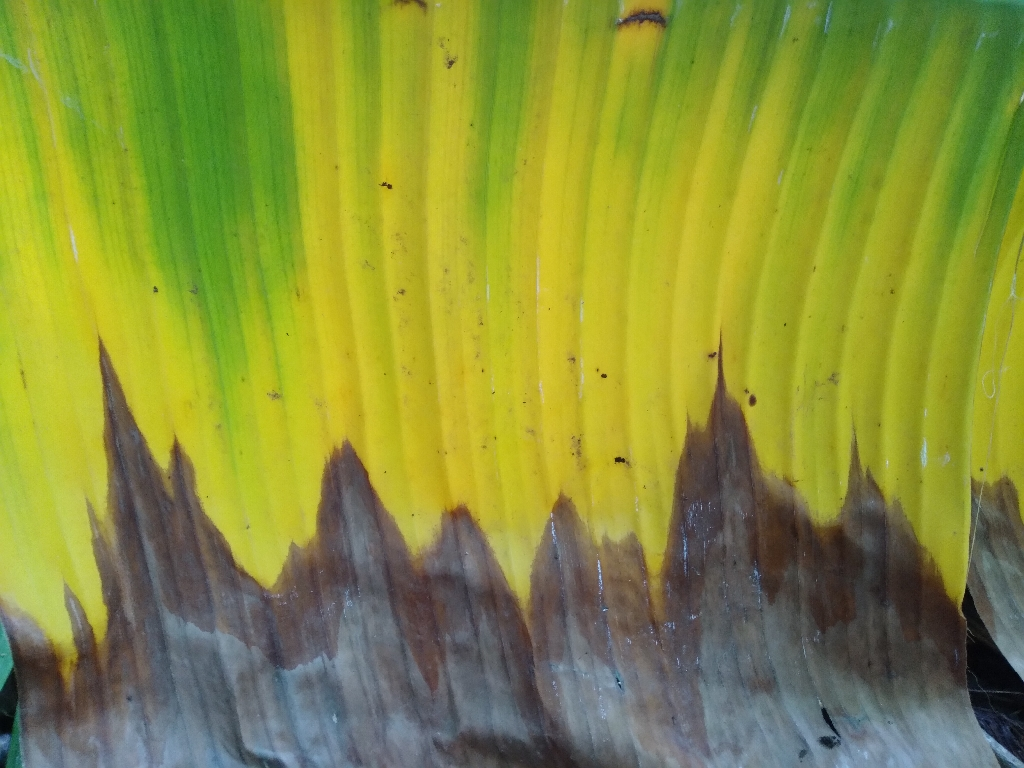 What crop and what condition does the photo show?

banana, fusarium wilt race 1
